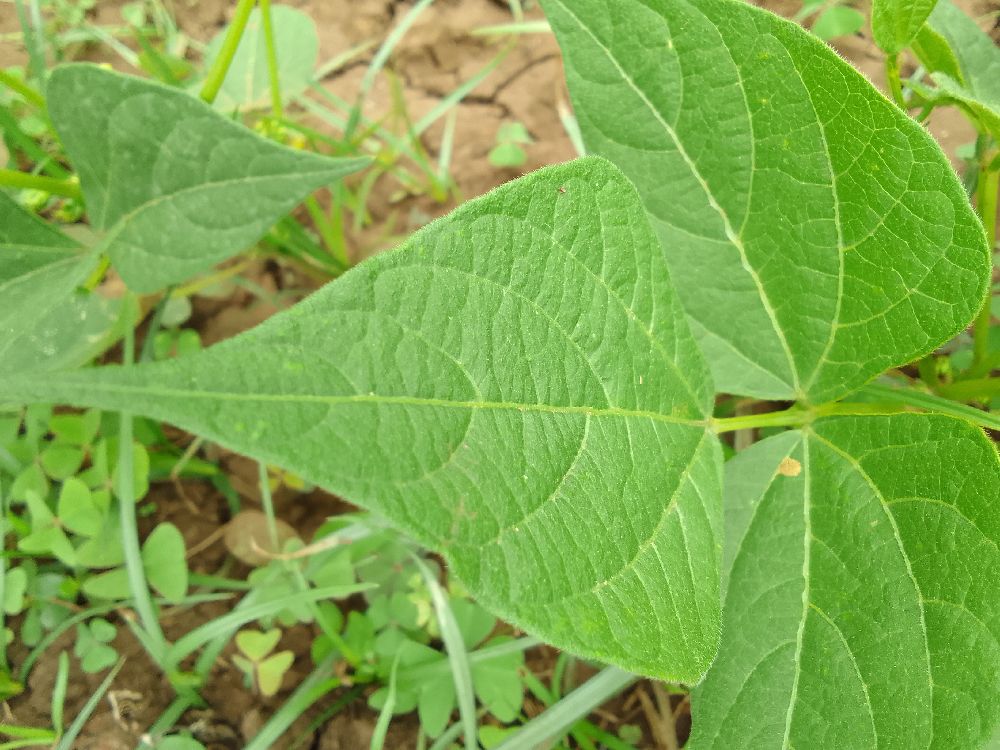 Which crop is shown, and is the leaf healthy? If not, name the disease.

common bean, healthy
